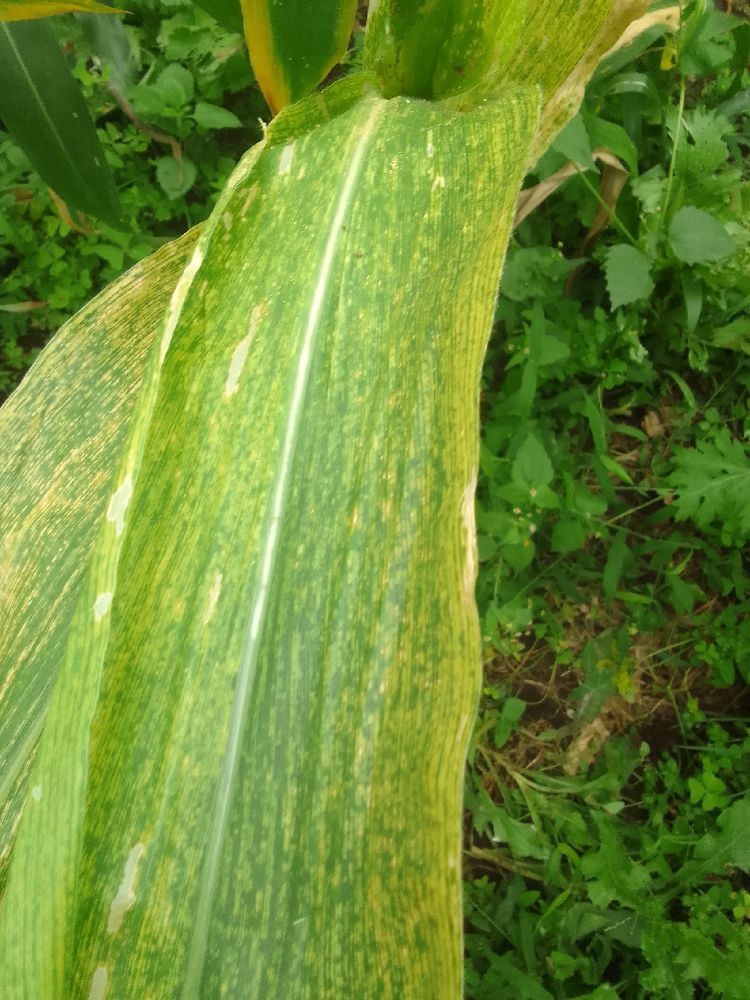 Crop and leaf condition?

maize, maize lethal necrosis
